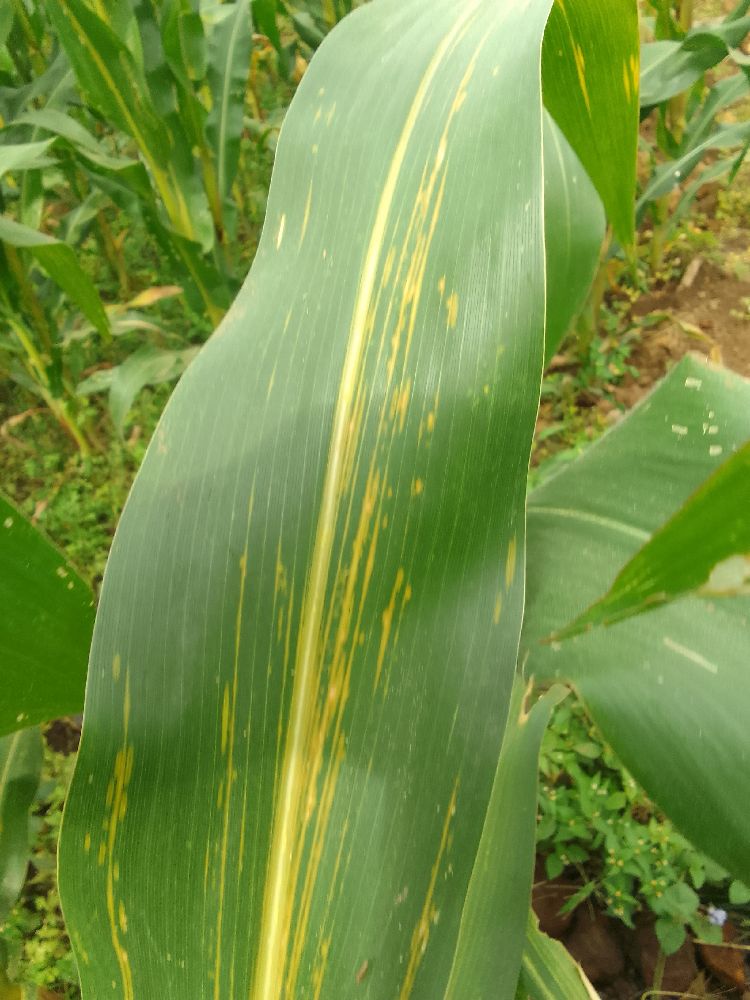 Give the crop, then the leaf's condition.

maize, maize lethal necrosis
